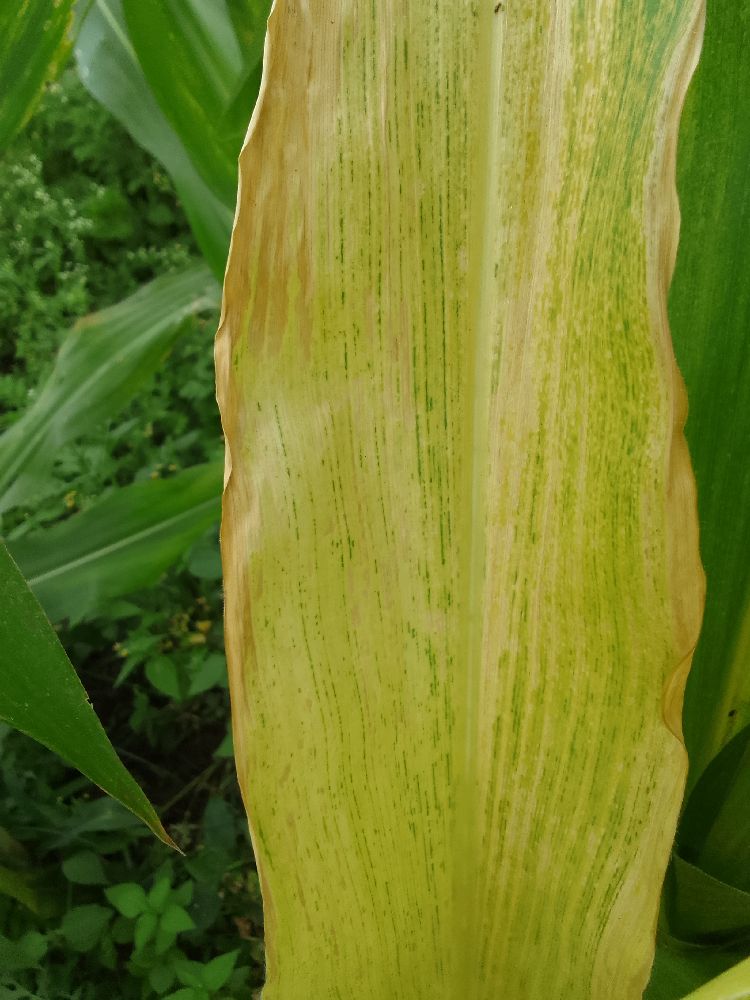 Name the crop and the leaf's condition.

maize, maize lethal necrosis
